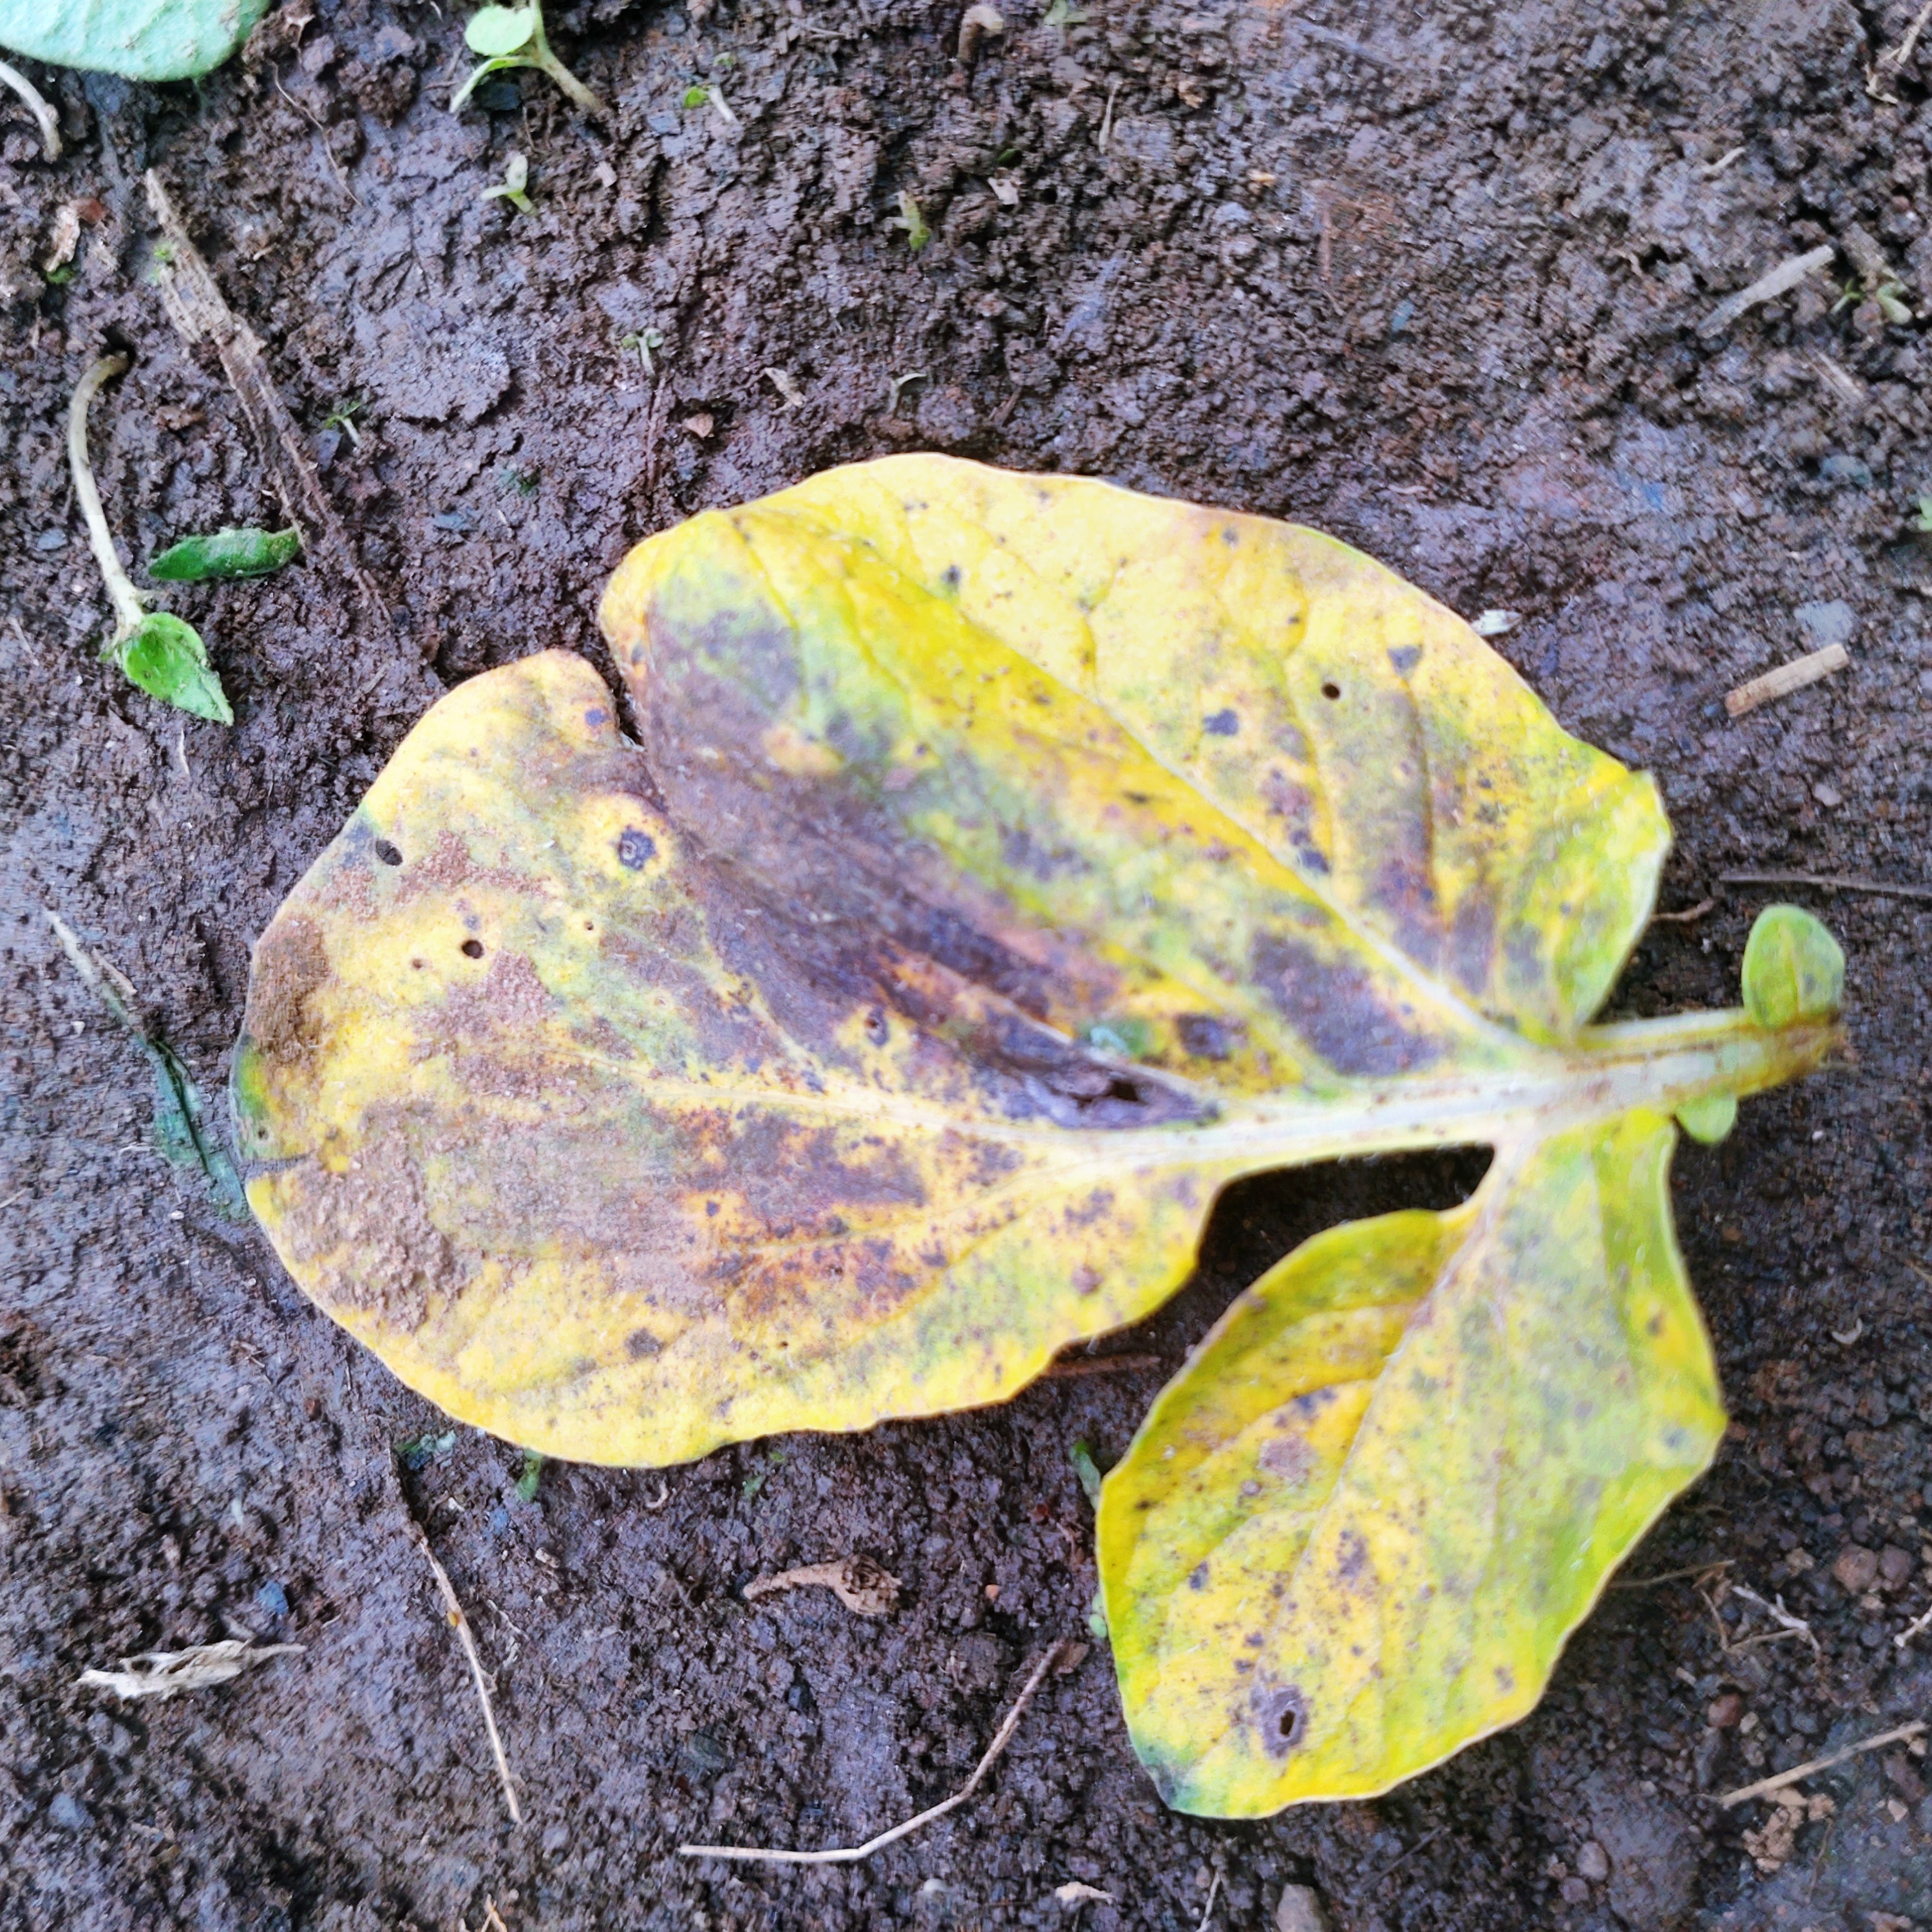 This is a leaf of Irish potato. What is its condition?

late blight
